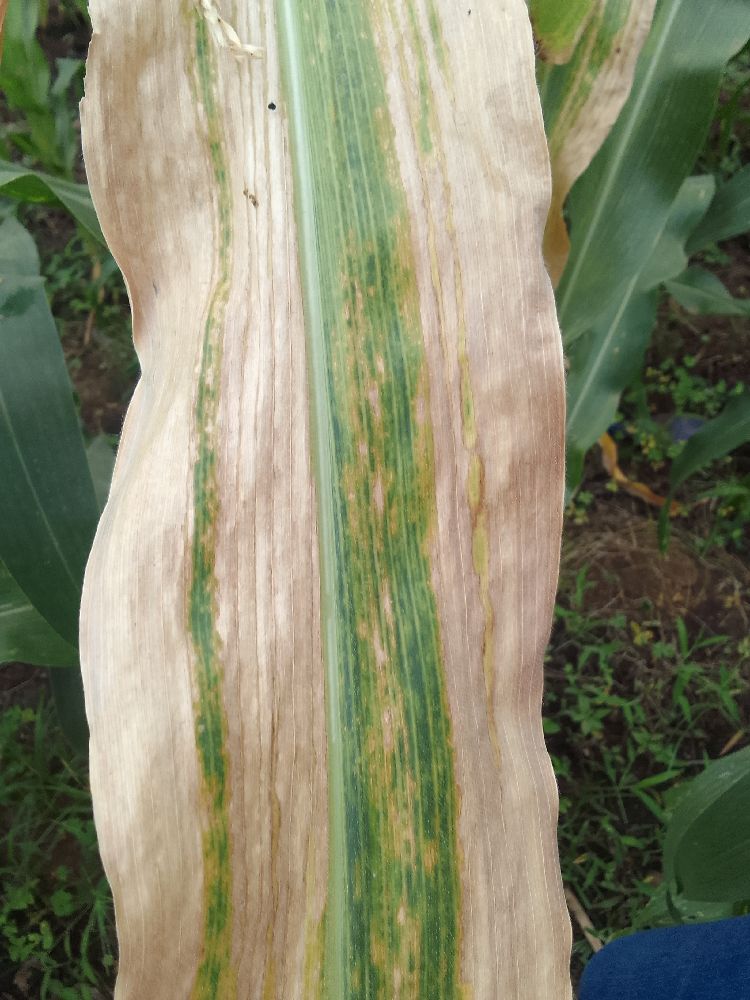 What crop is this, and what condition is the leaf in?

maize, maize lethal necrosis
